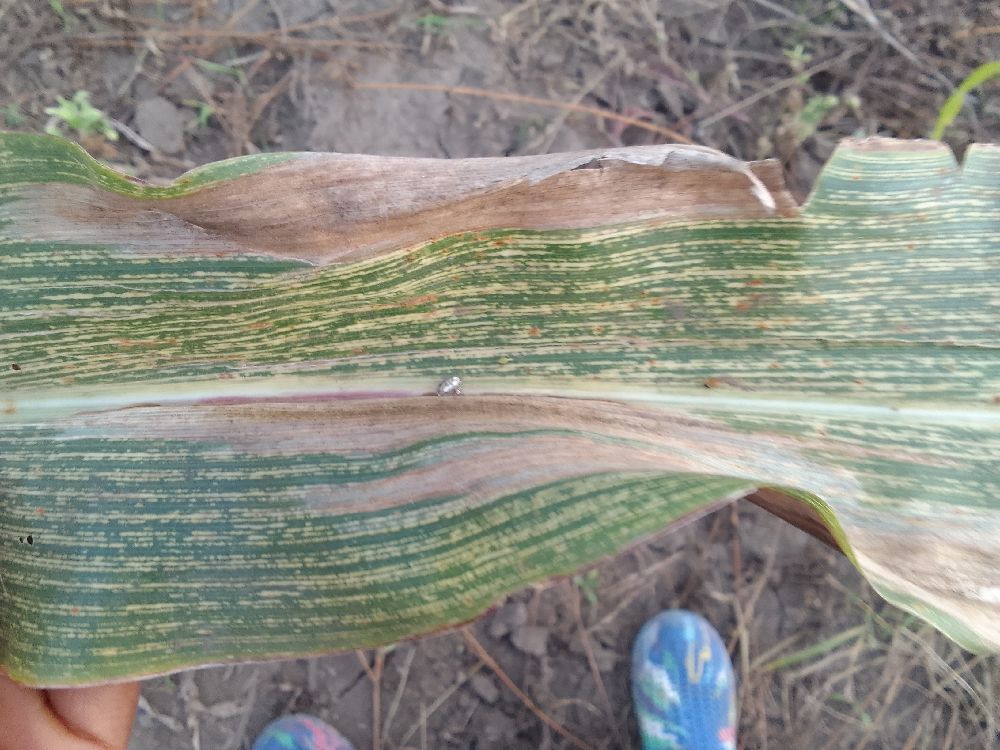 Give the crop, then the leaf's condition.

maize, maize streak virus
